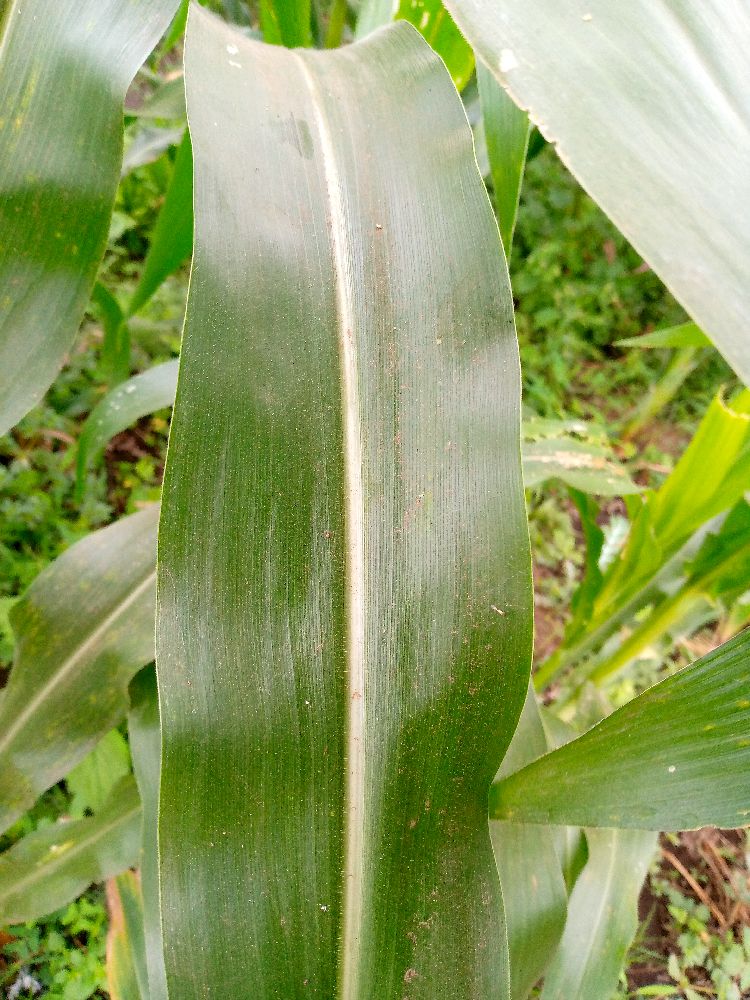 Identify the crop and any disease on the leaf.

maize, maize streak virus
